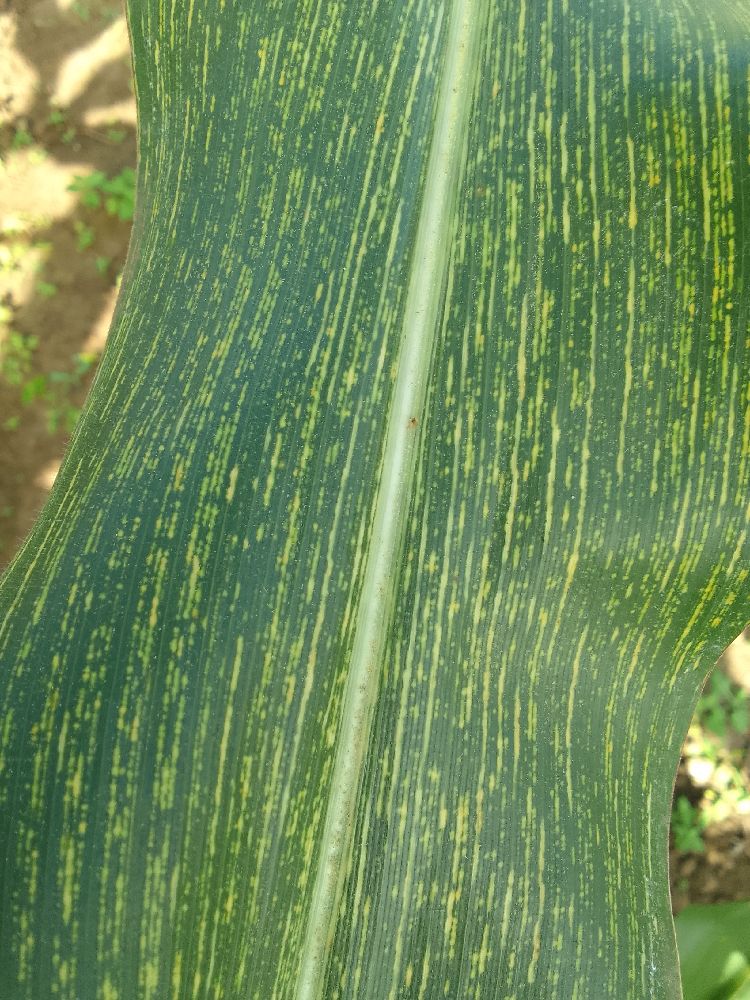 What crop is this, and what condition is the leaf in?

maize, maize streak virus
